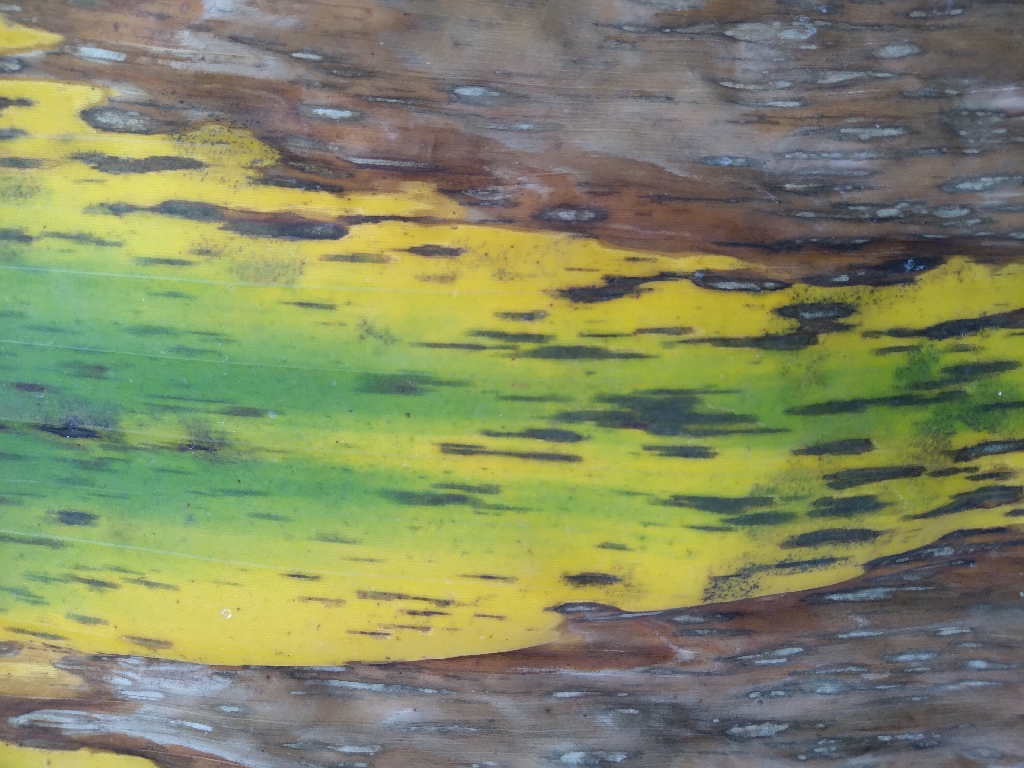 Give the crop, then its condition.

banana, black sigatoka
